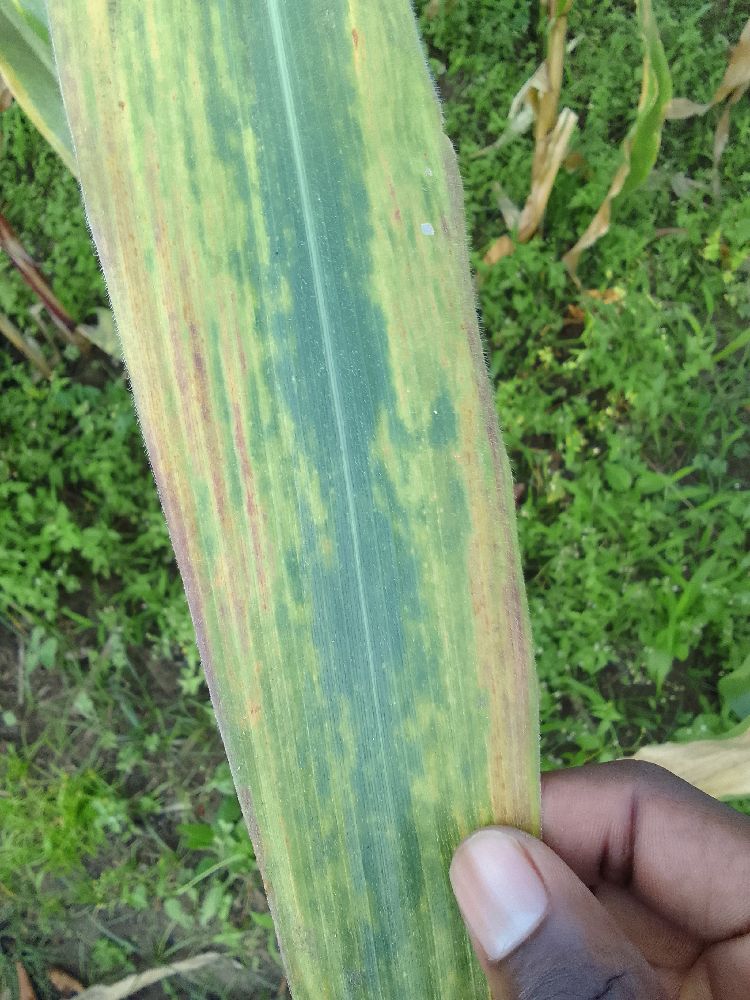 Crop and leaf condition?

maize, maize lethal necrosis
